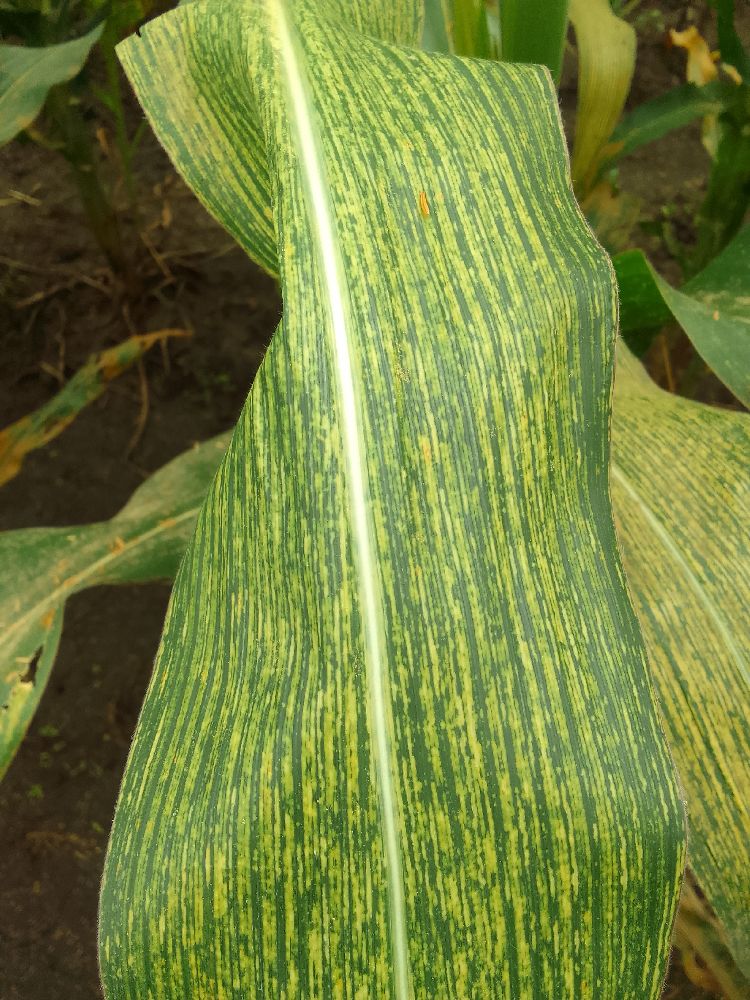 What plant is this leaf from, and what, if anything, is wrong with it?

maize, maize streak virus
